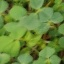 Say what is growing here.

unstructured weed
